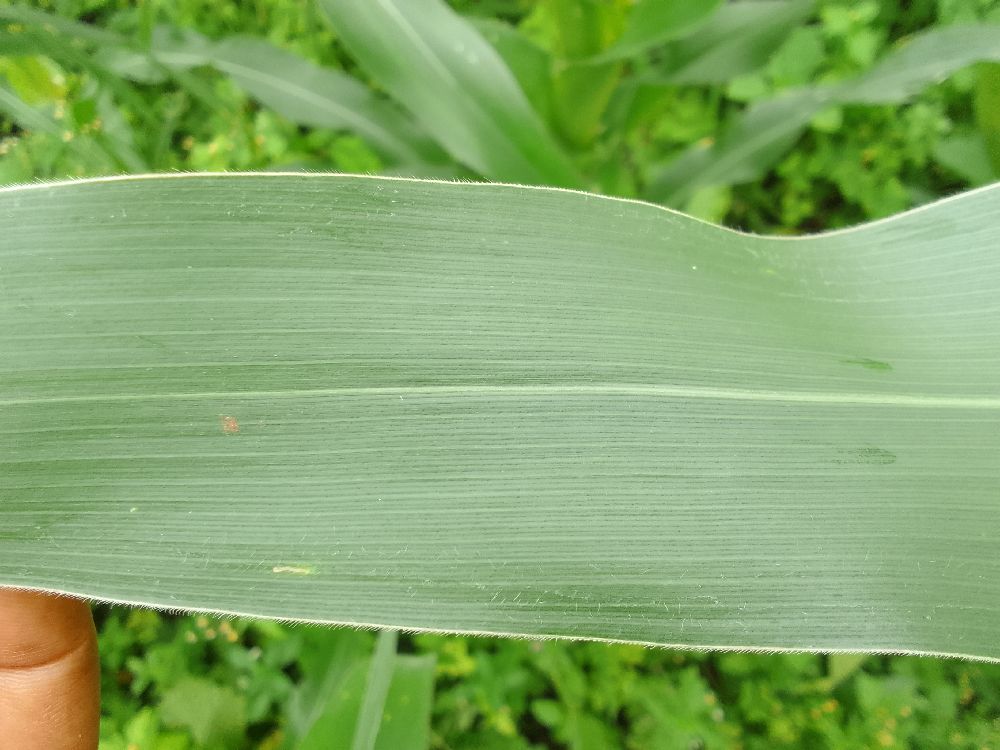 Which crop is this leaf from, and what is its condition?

maize, healthy
